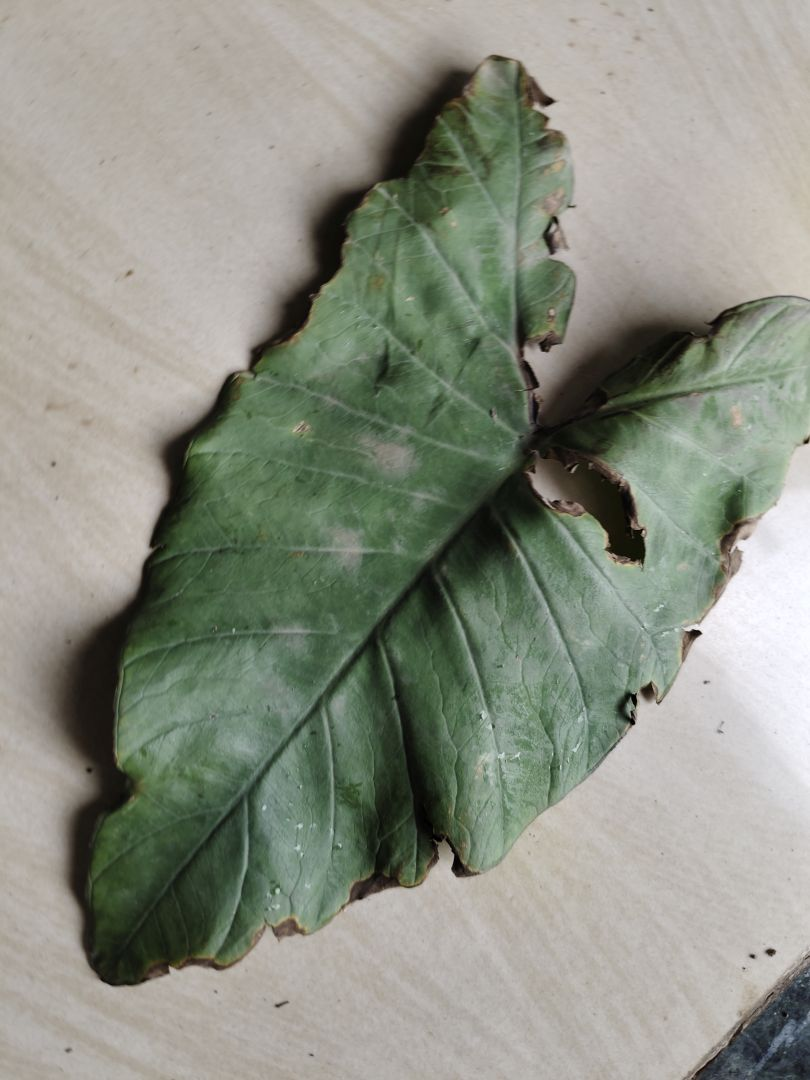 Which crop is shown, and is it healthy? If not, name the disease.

taro, leaf blight
